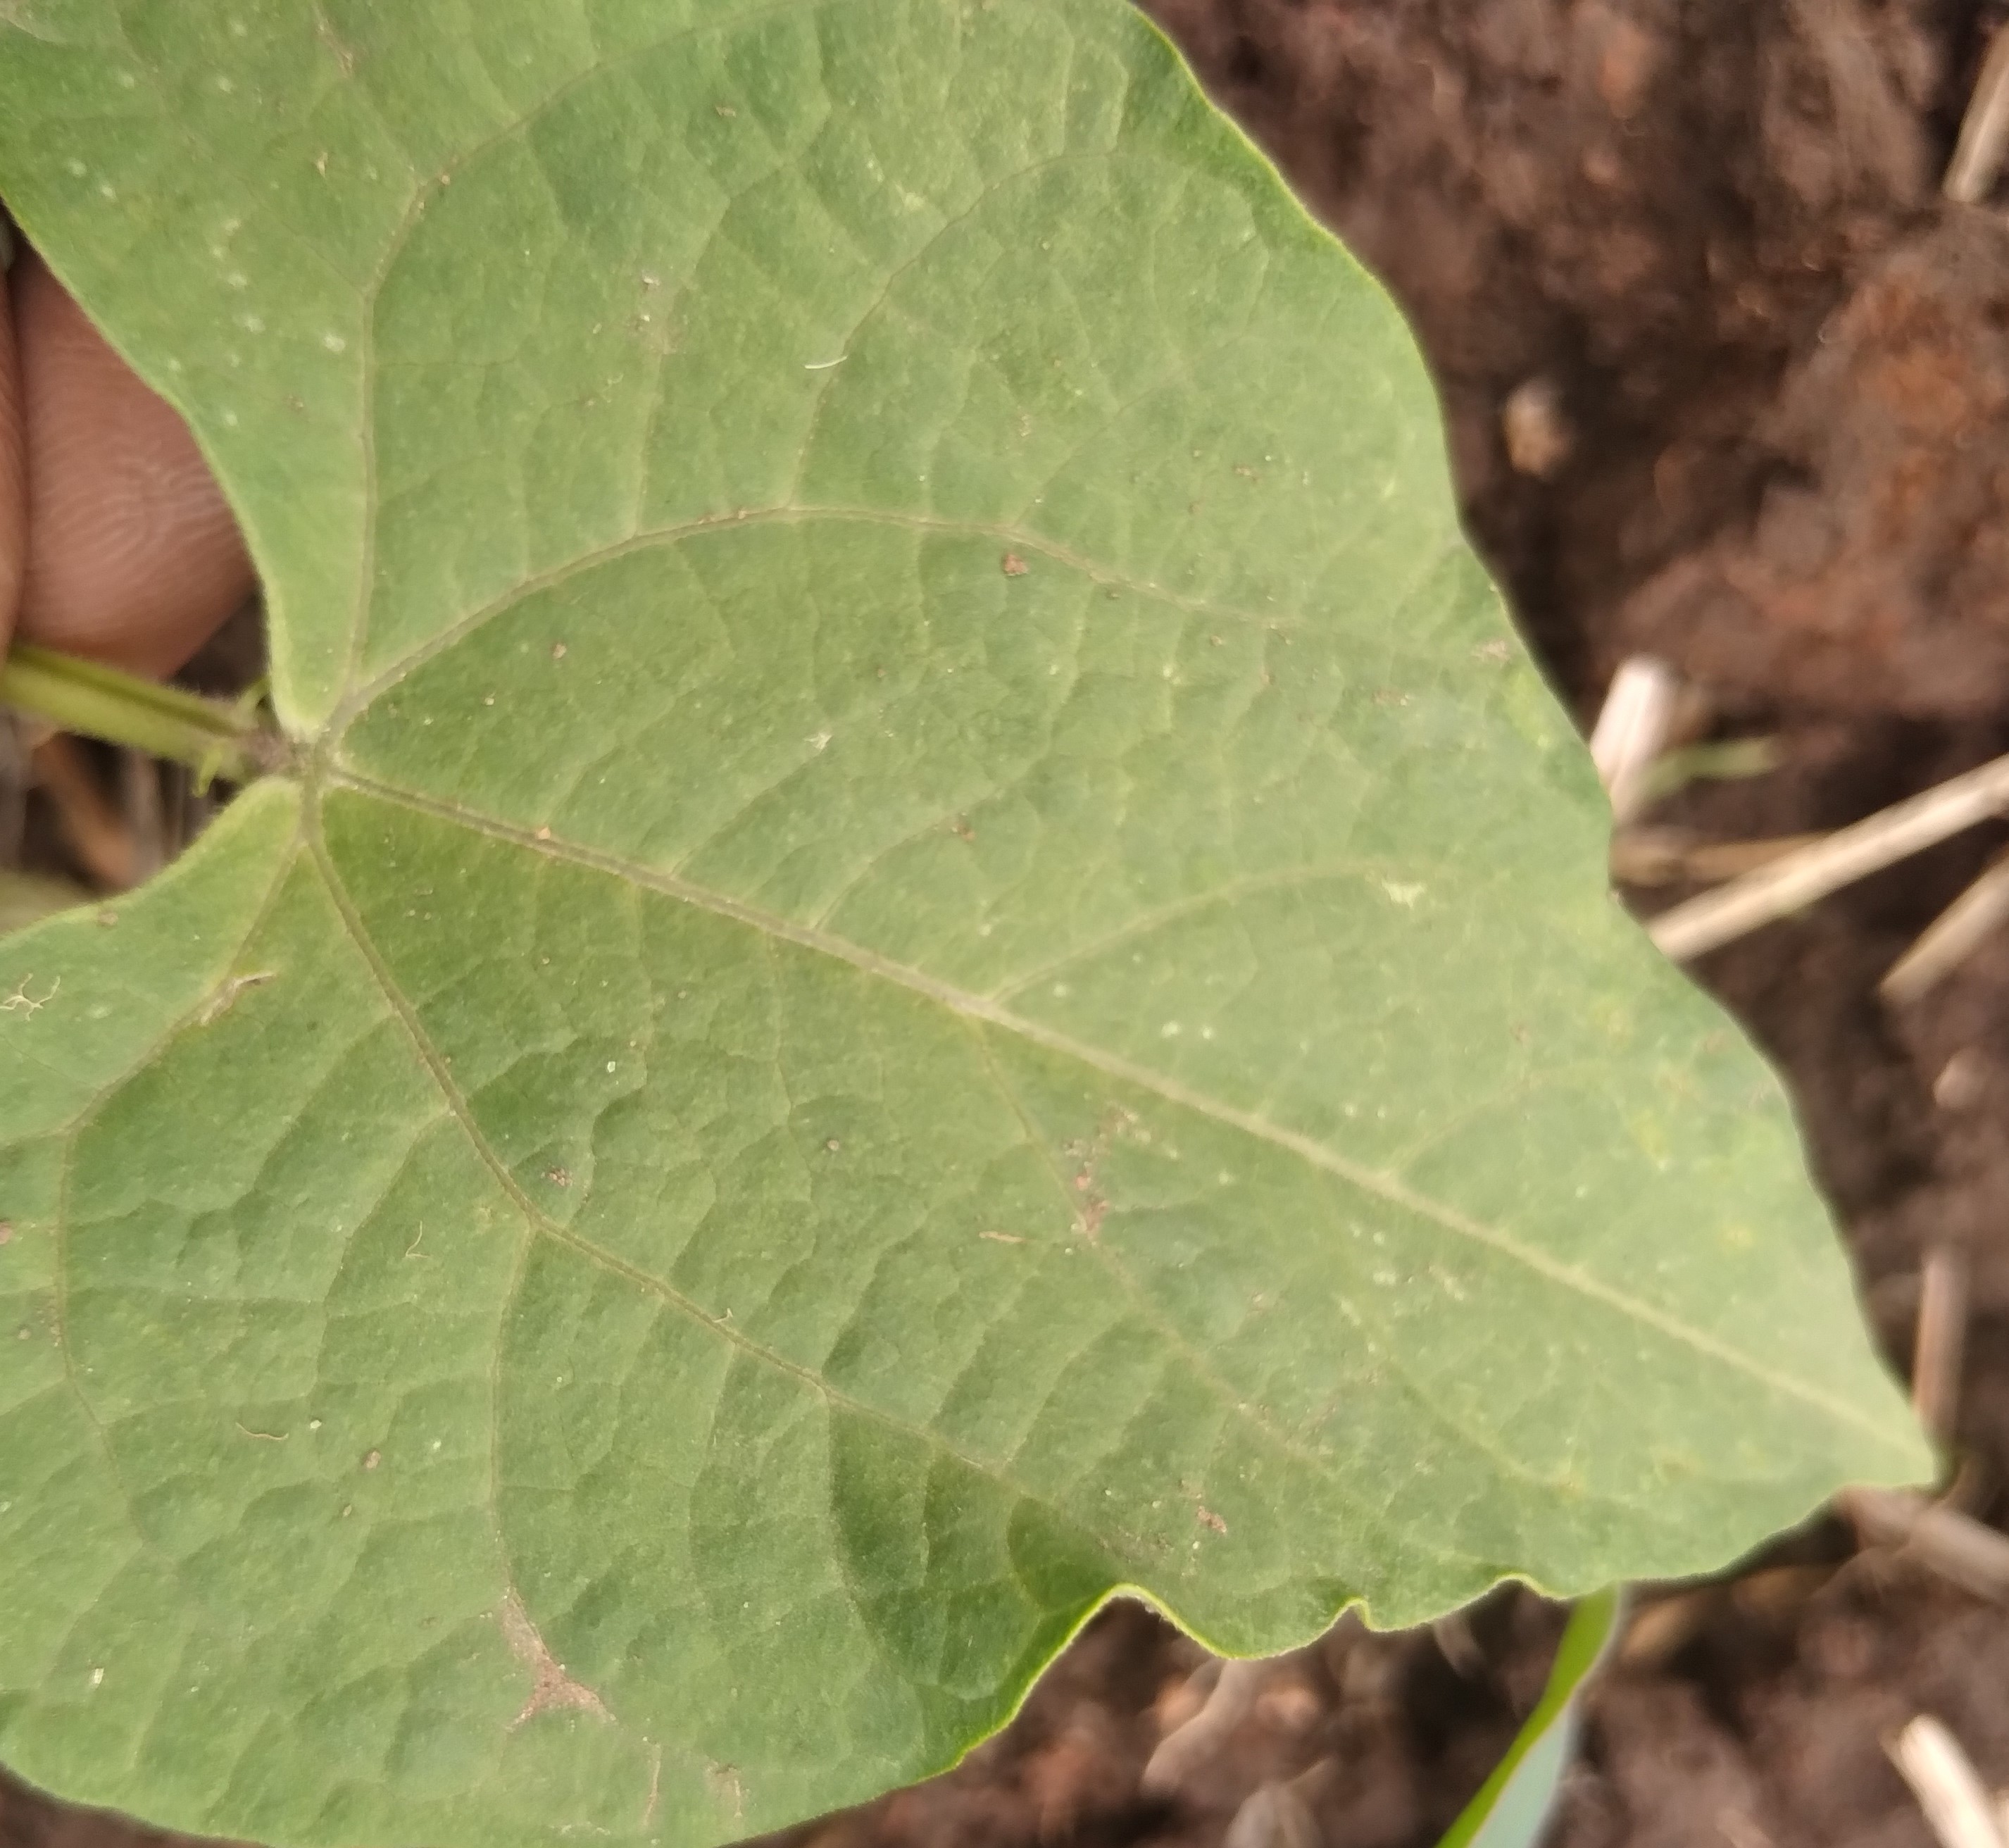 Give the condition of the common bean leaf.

healthy
